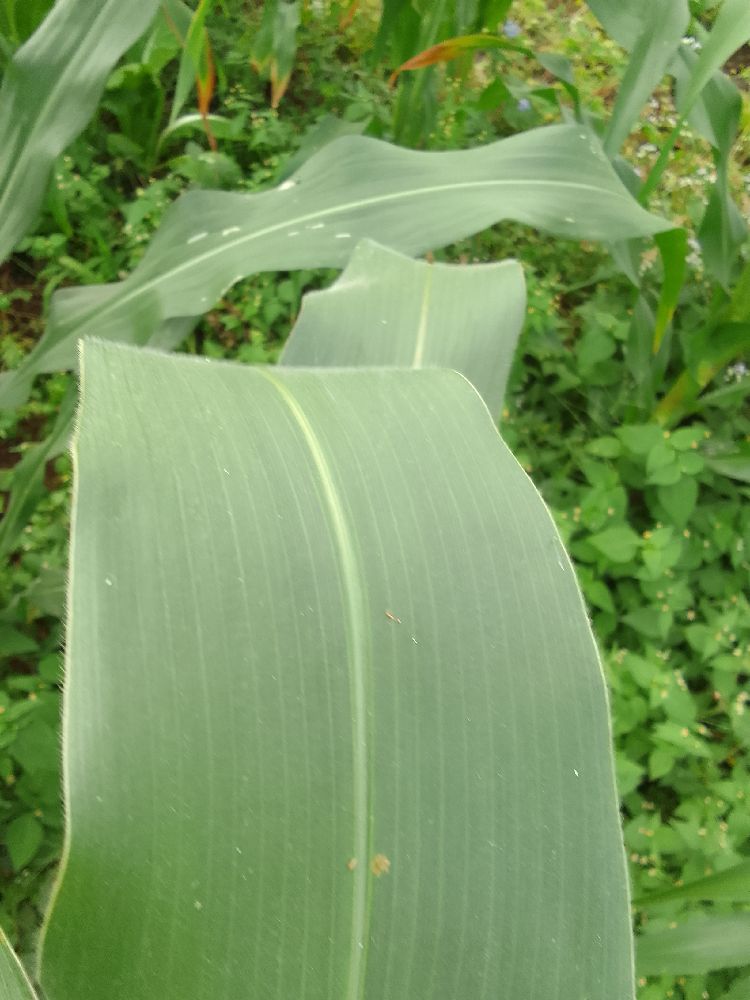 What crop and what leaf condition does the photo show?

maize, healthy
